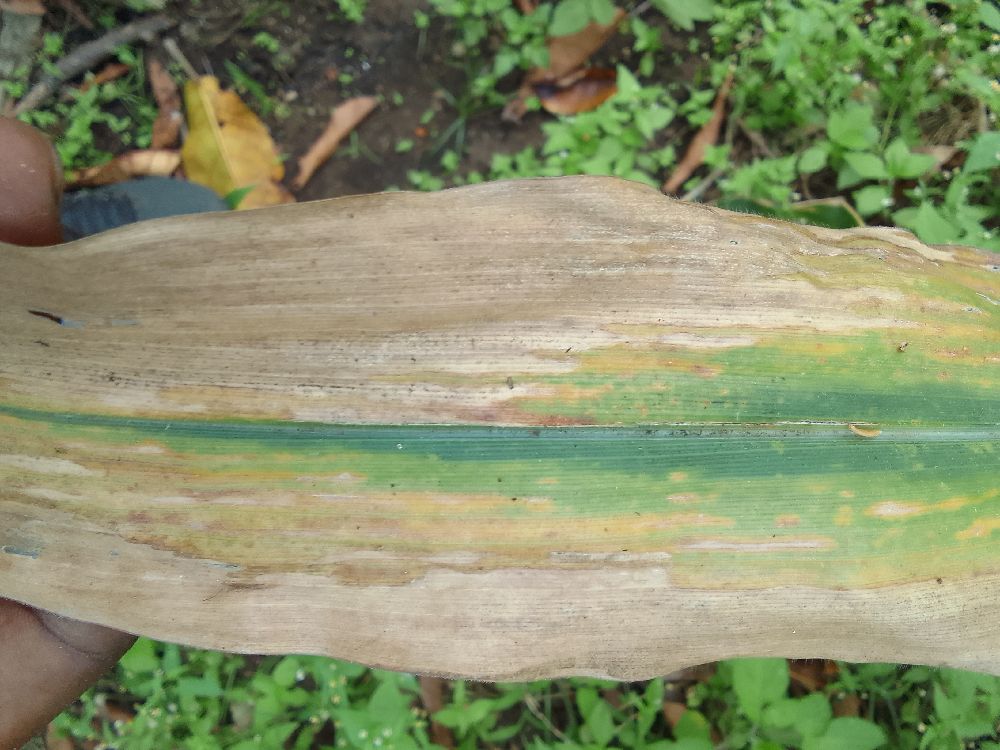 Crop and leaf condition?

maize, maize lethal necrosis
